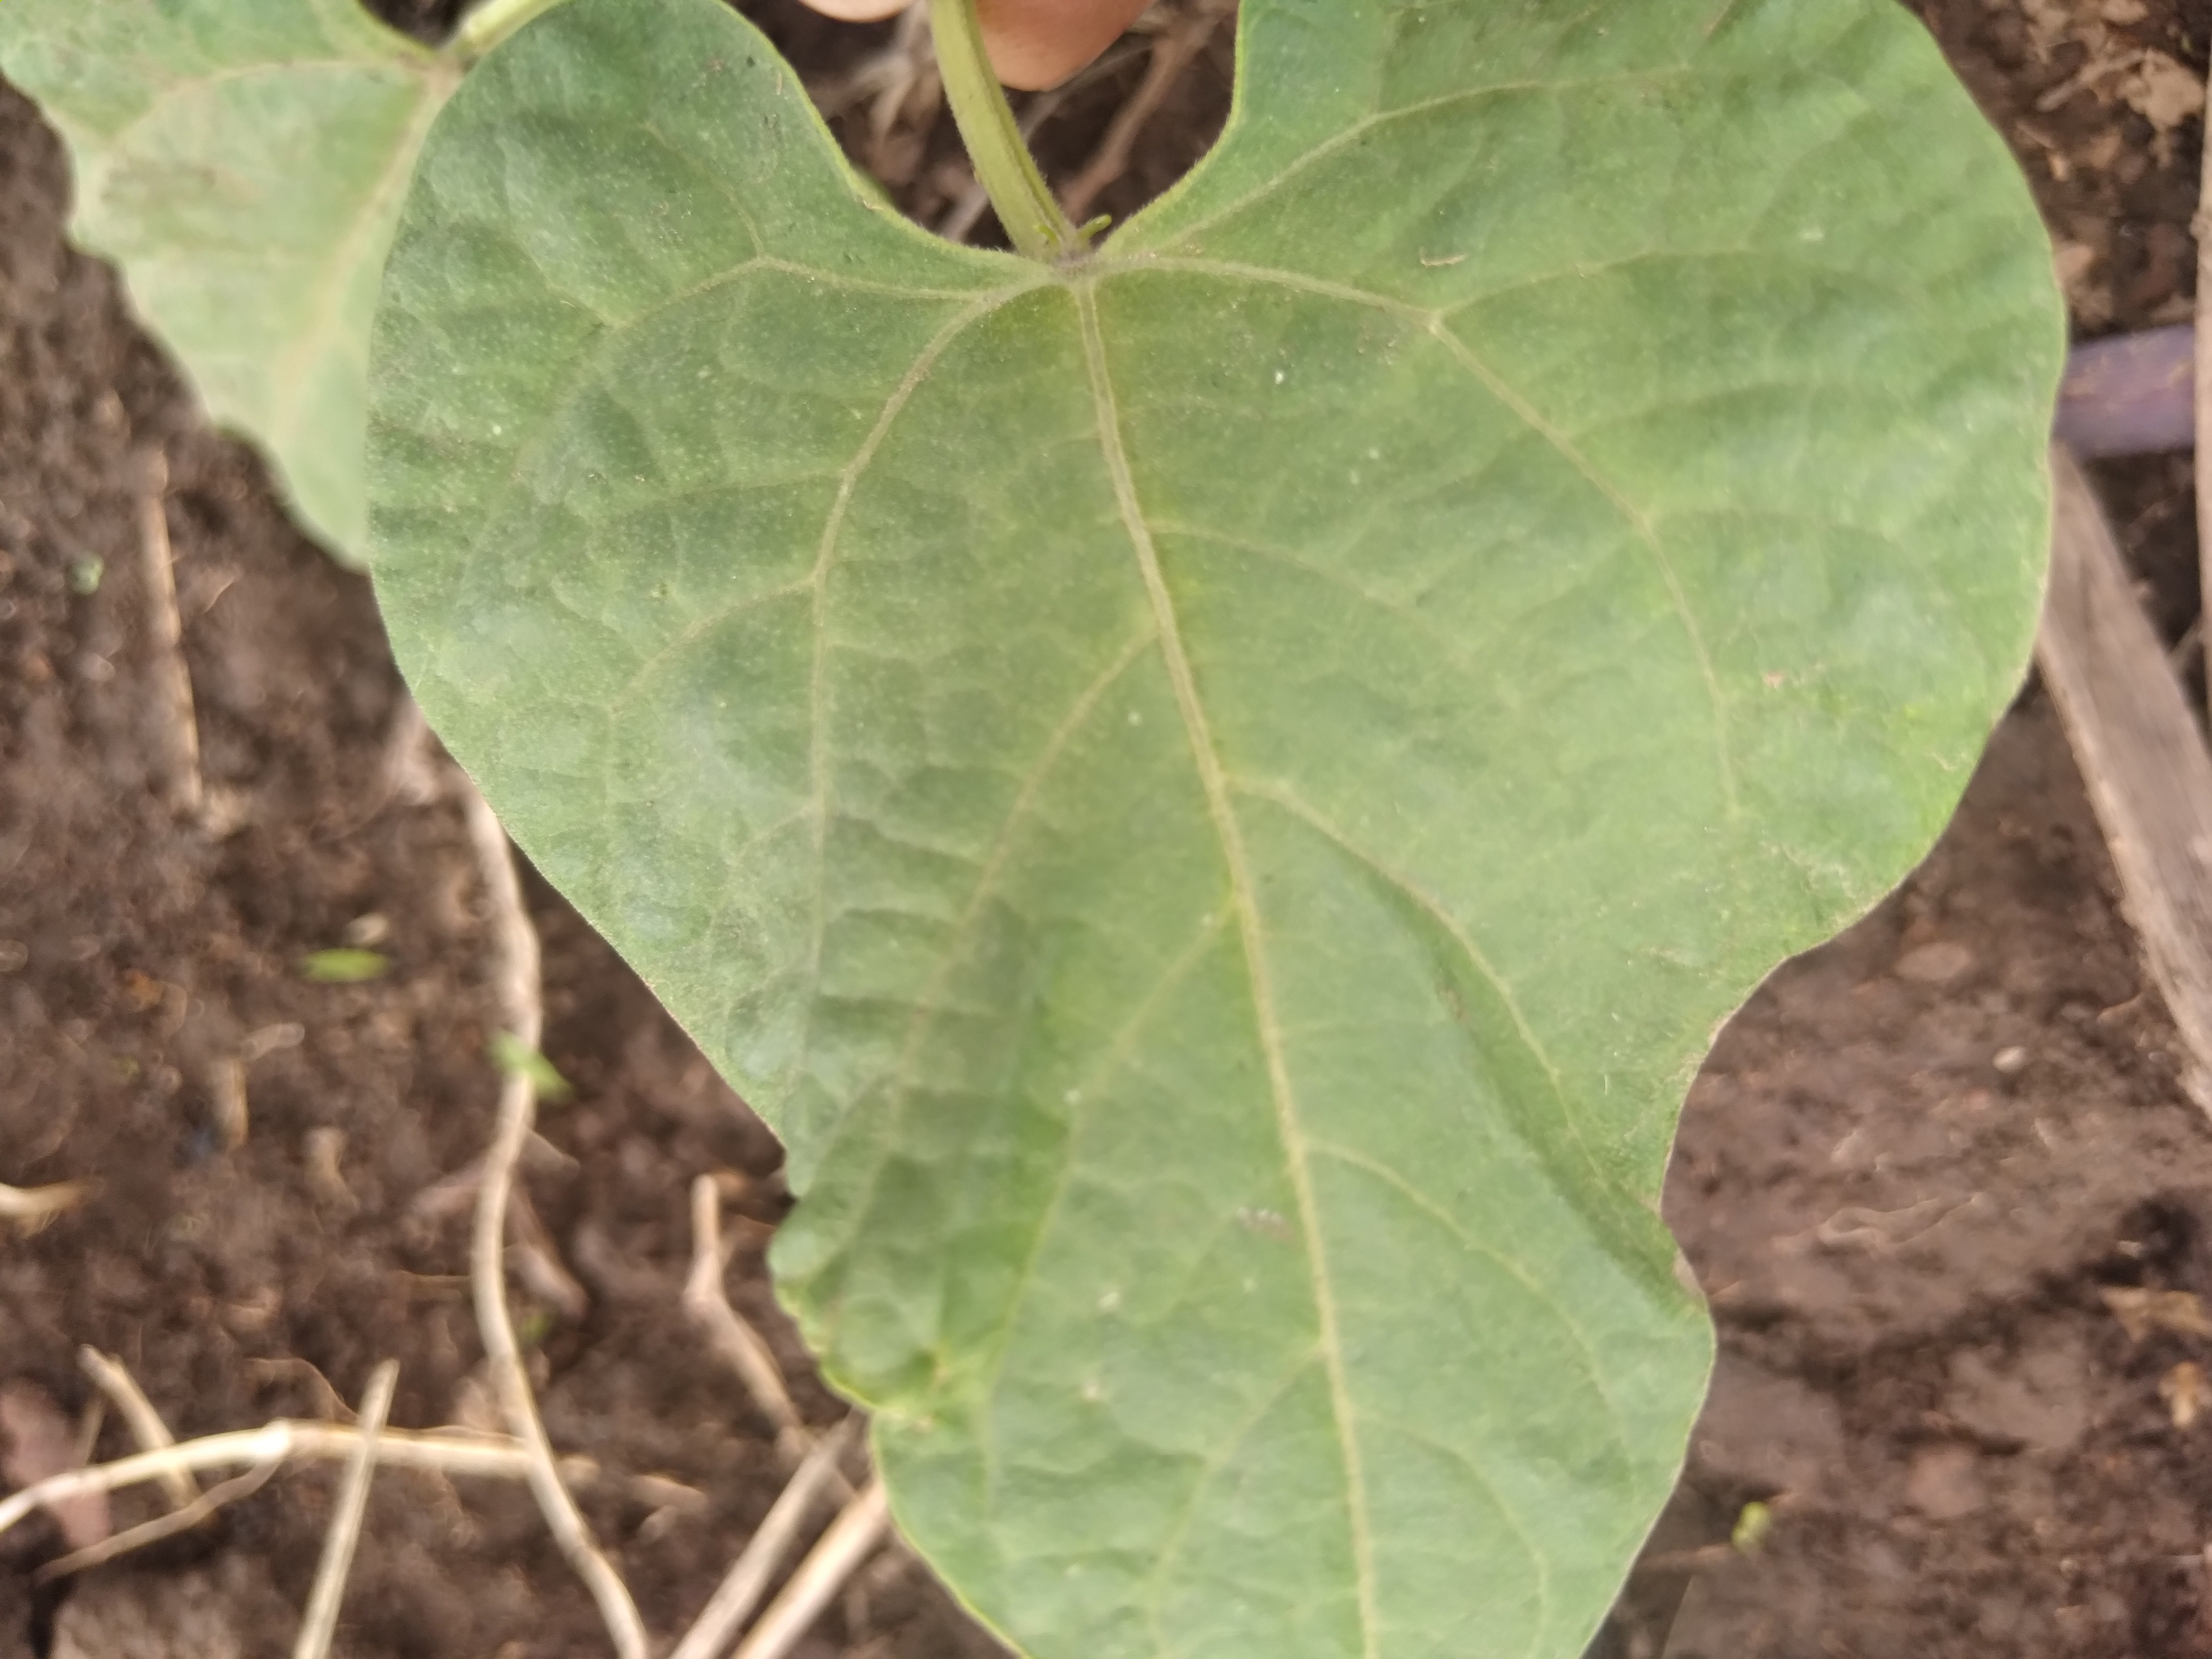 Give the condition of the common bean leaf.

healthy
